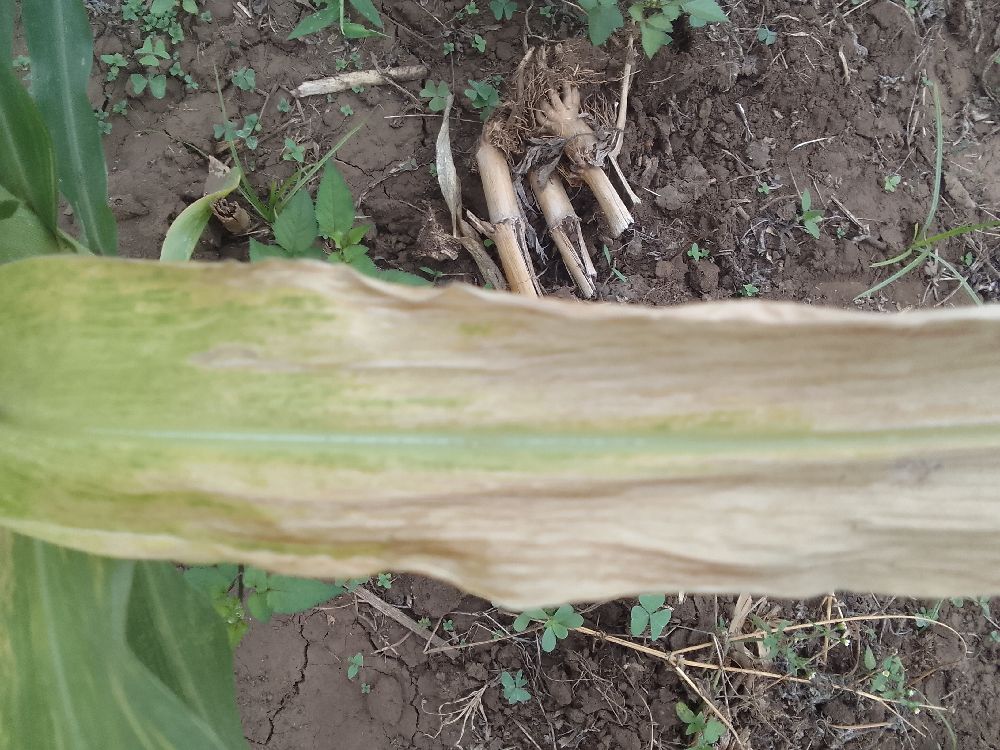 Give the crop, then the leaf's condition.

maize, maize lethal necrosis
